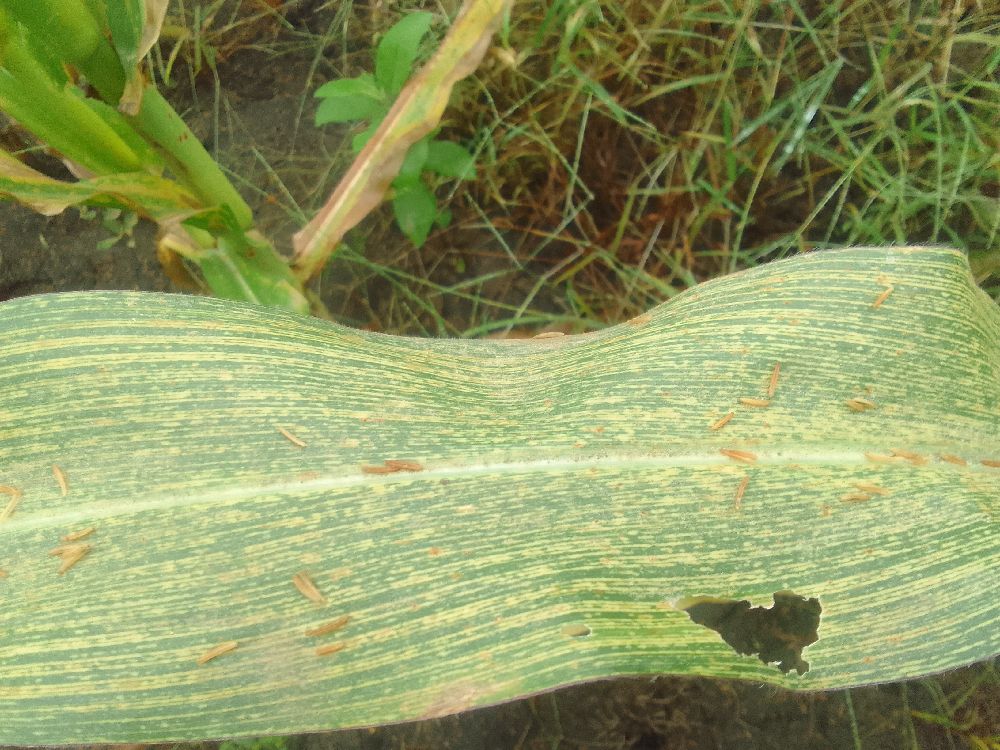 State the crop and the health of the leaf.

maize, maize streak virus
